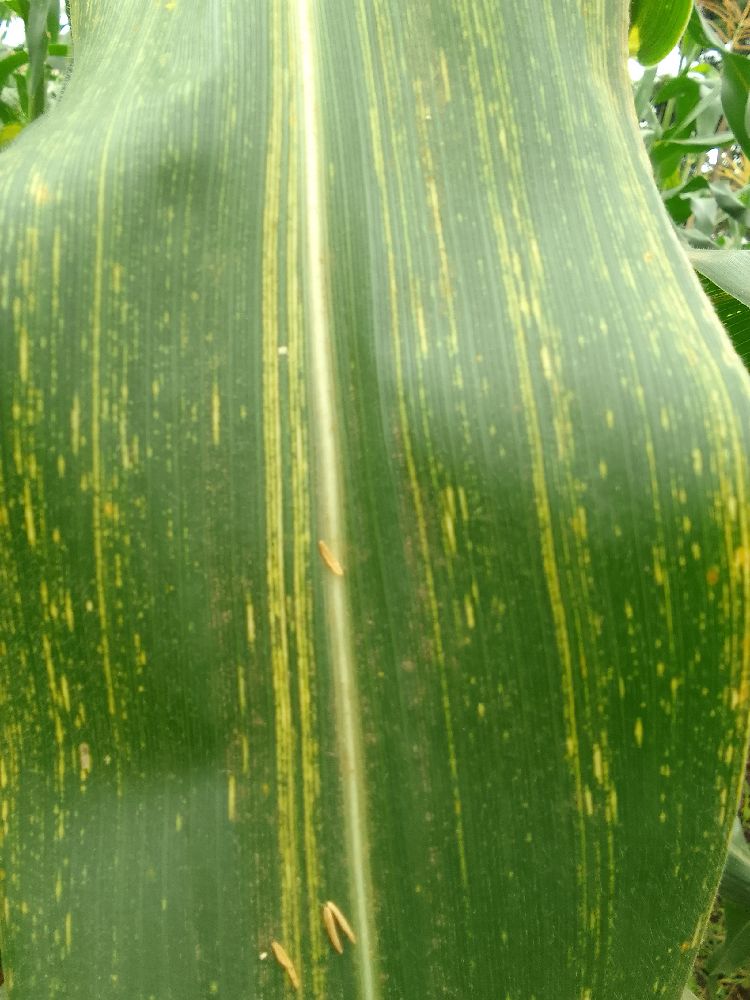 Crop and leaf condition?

maize, maize streak virus
